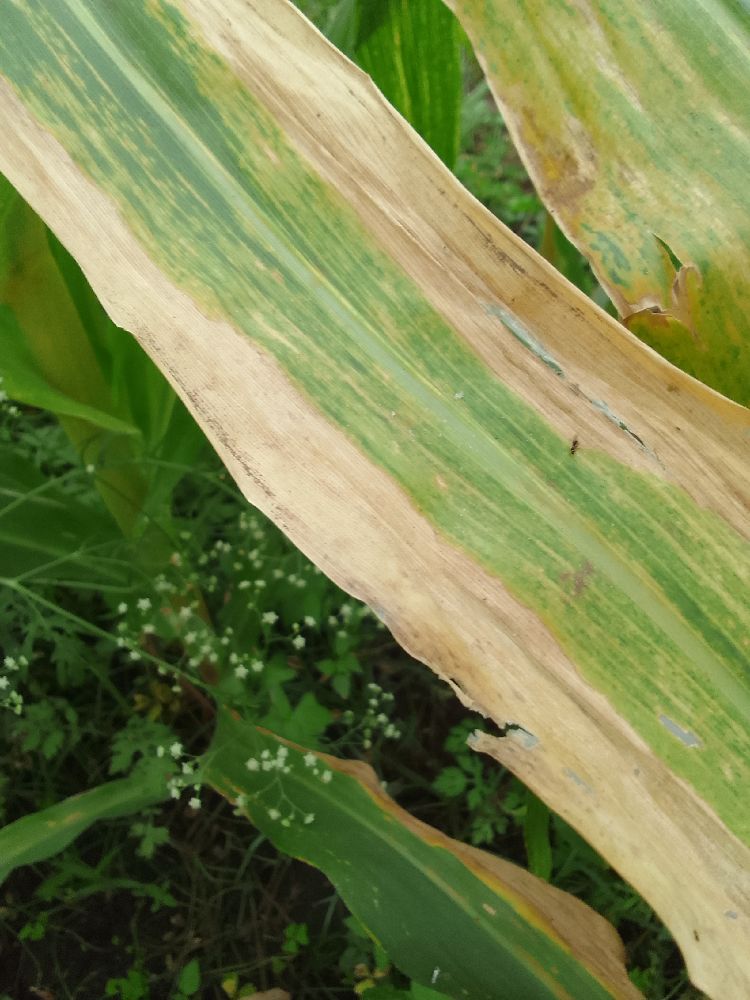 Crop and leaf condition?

maize, maize lethal necrosis
